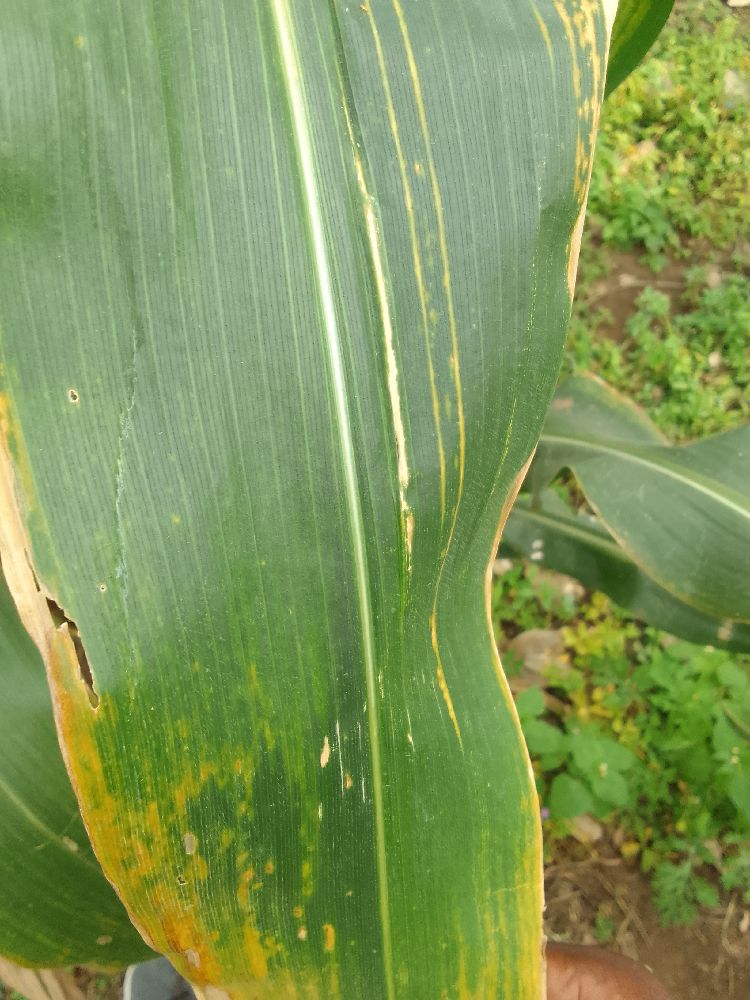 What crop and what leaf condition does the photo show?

maize, maize lethal necrosis
